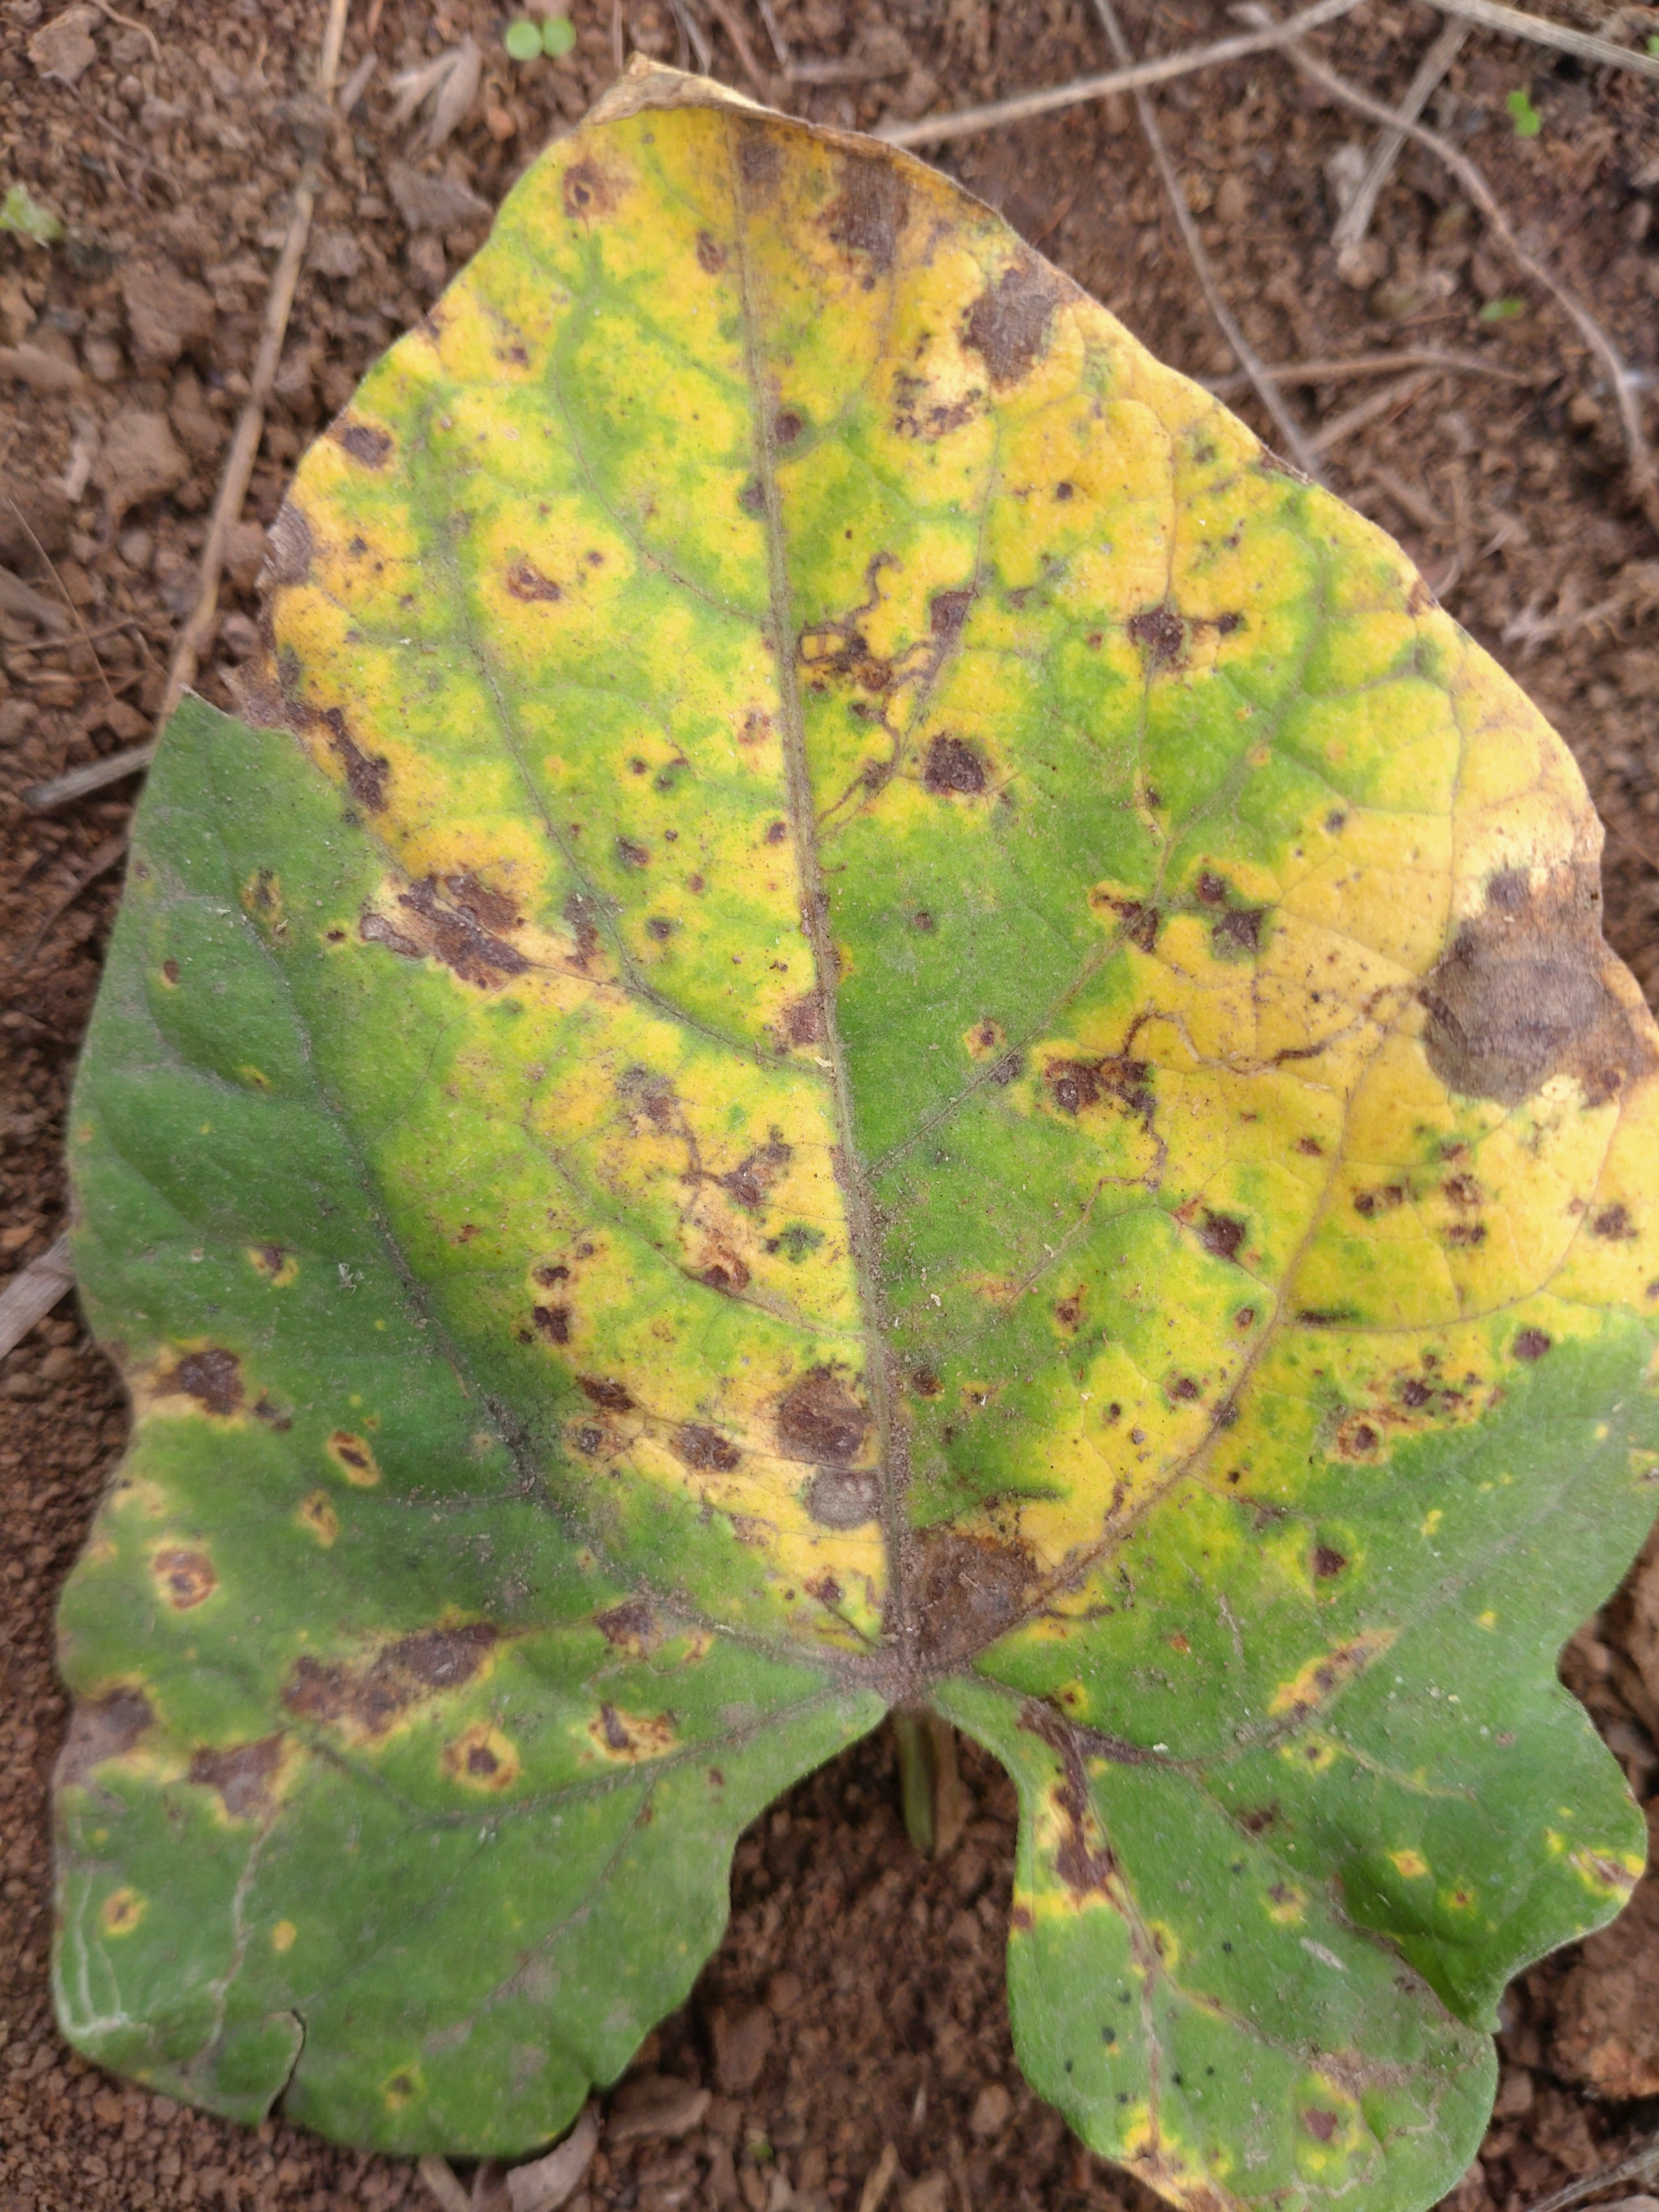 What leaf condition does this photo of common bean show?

rust
